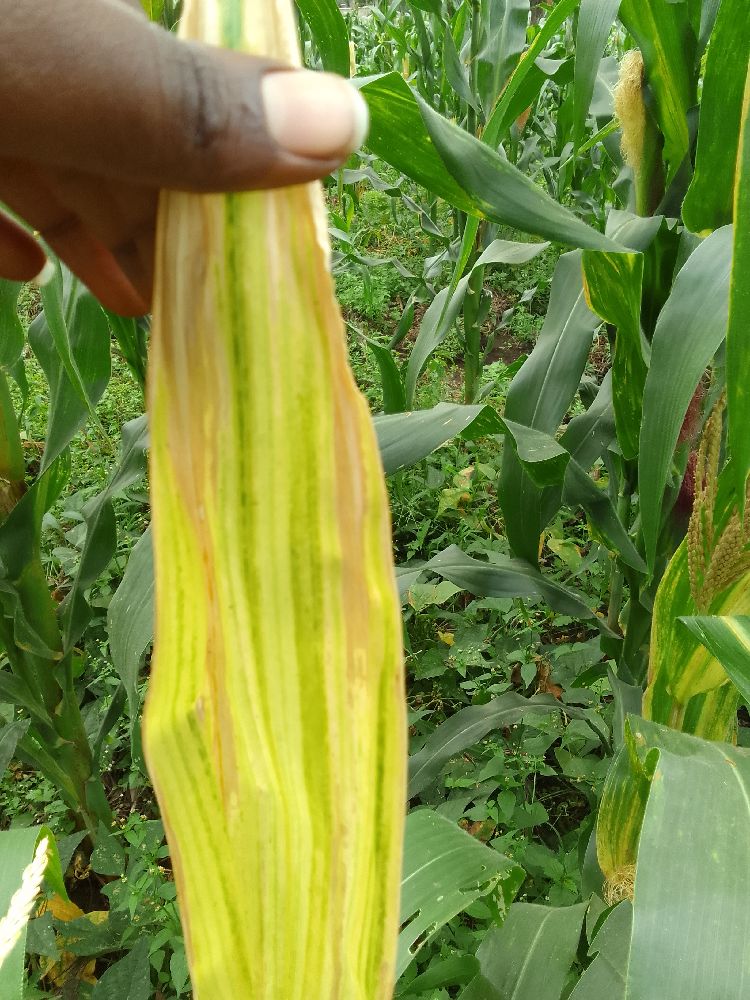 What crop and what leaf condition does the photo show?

maize, maize lethal necrosis
